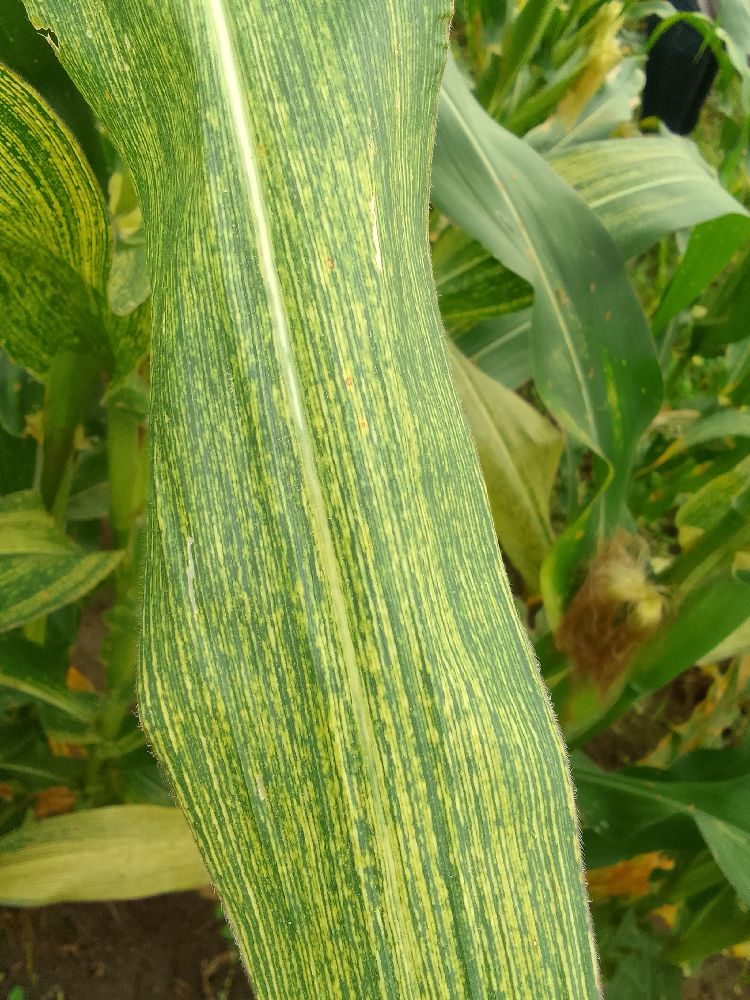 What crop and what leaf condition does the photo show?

maize, maize streak virus
